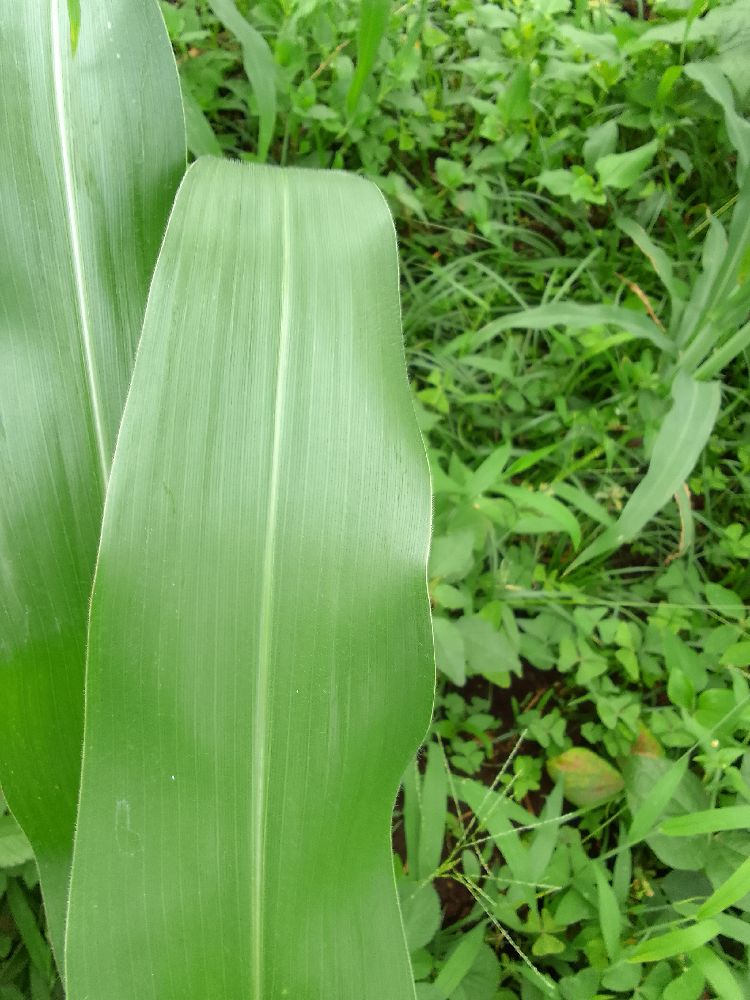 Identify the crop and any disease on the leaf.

maize, healthy
